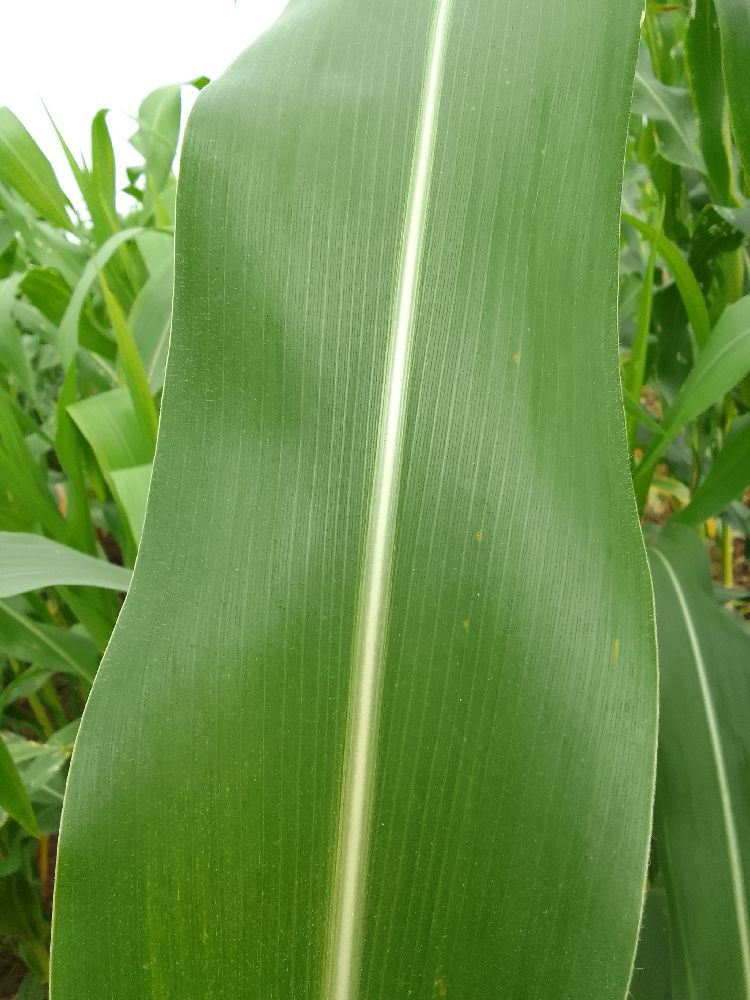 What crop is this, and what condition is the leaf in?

maize, healthy
